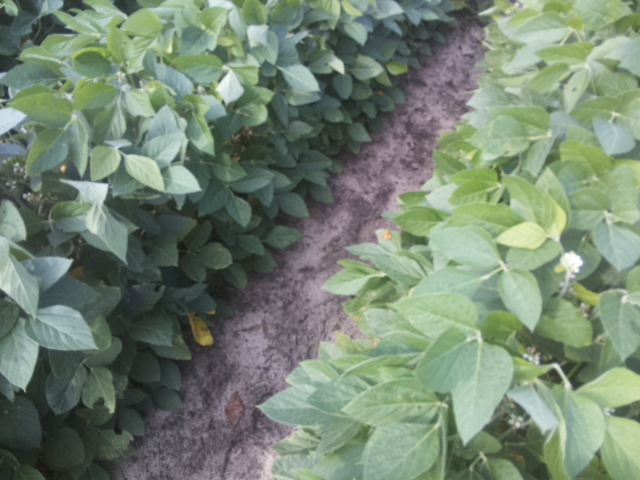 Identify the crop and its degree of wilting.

soybean, leaves with no wilting
